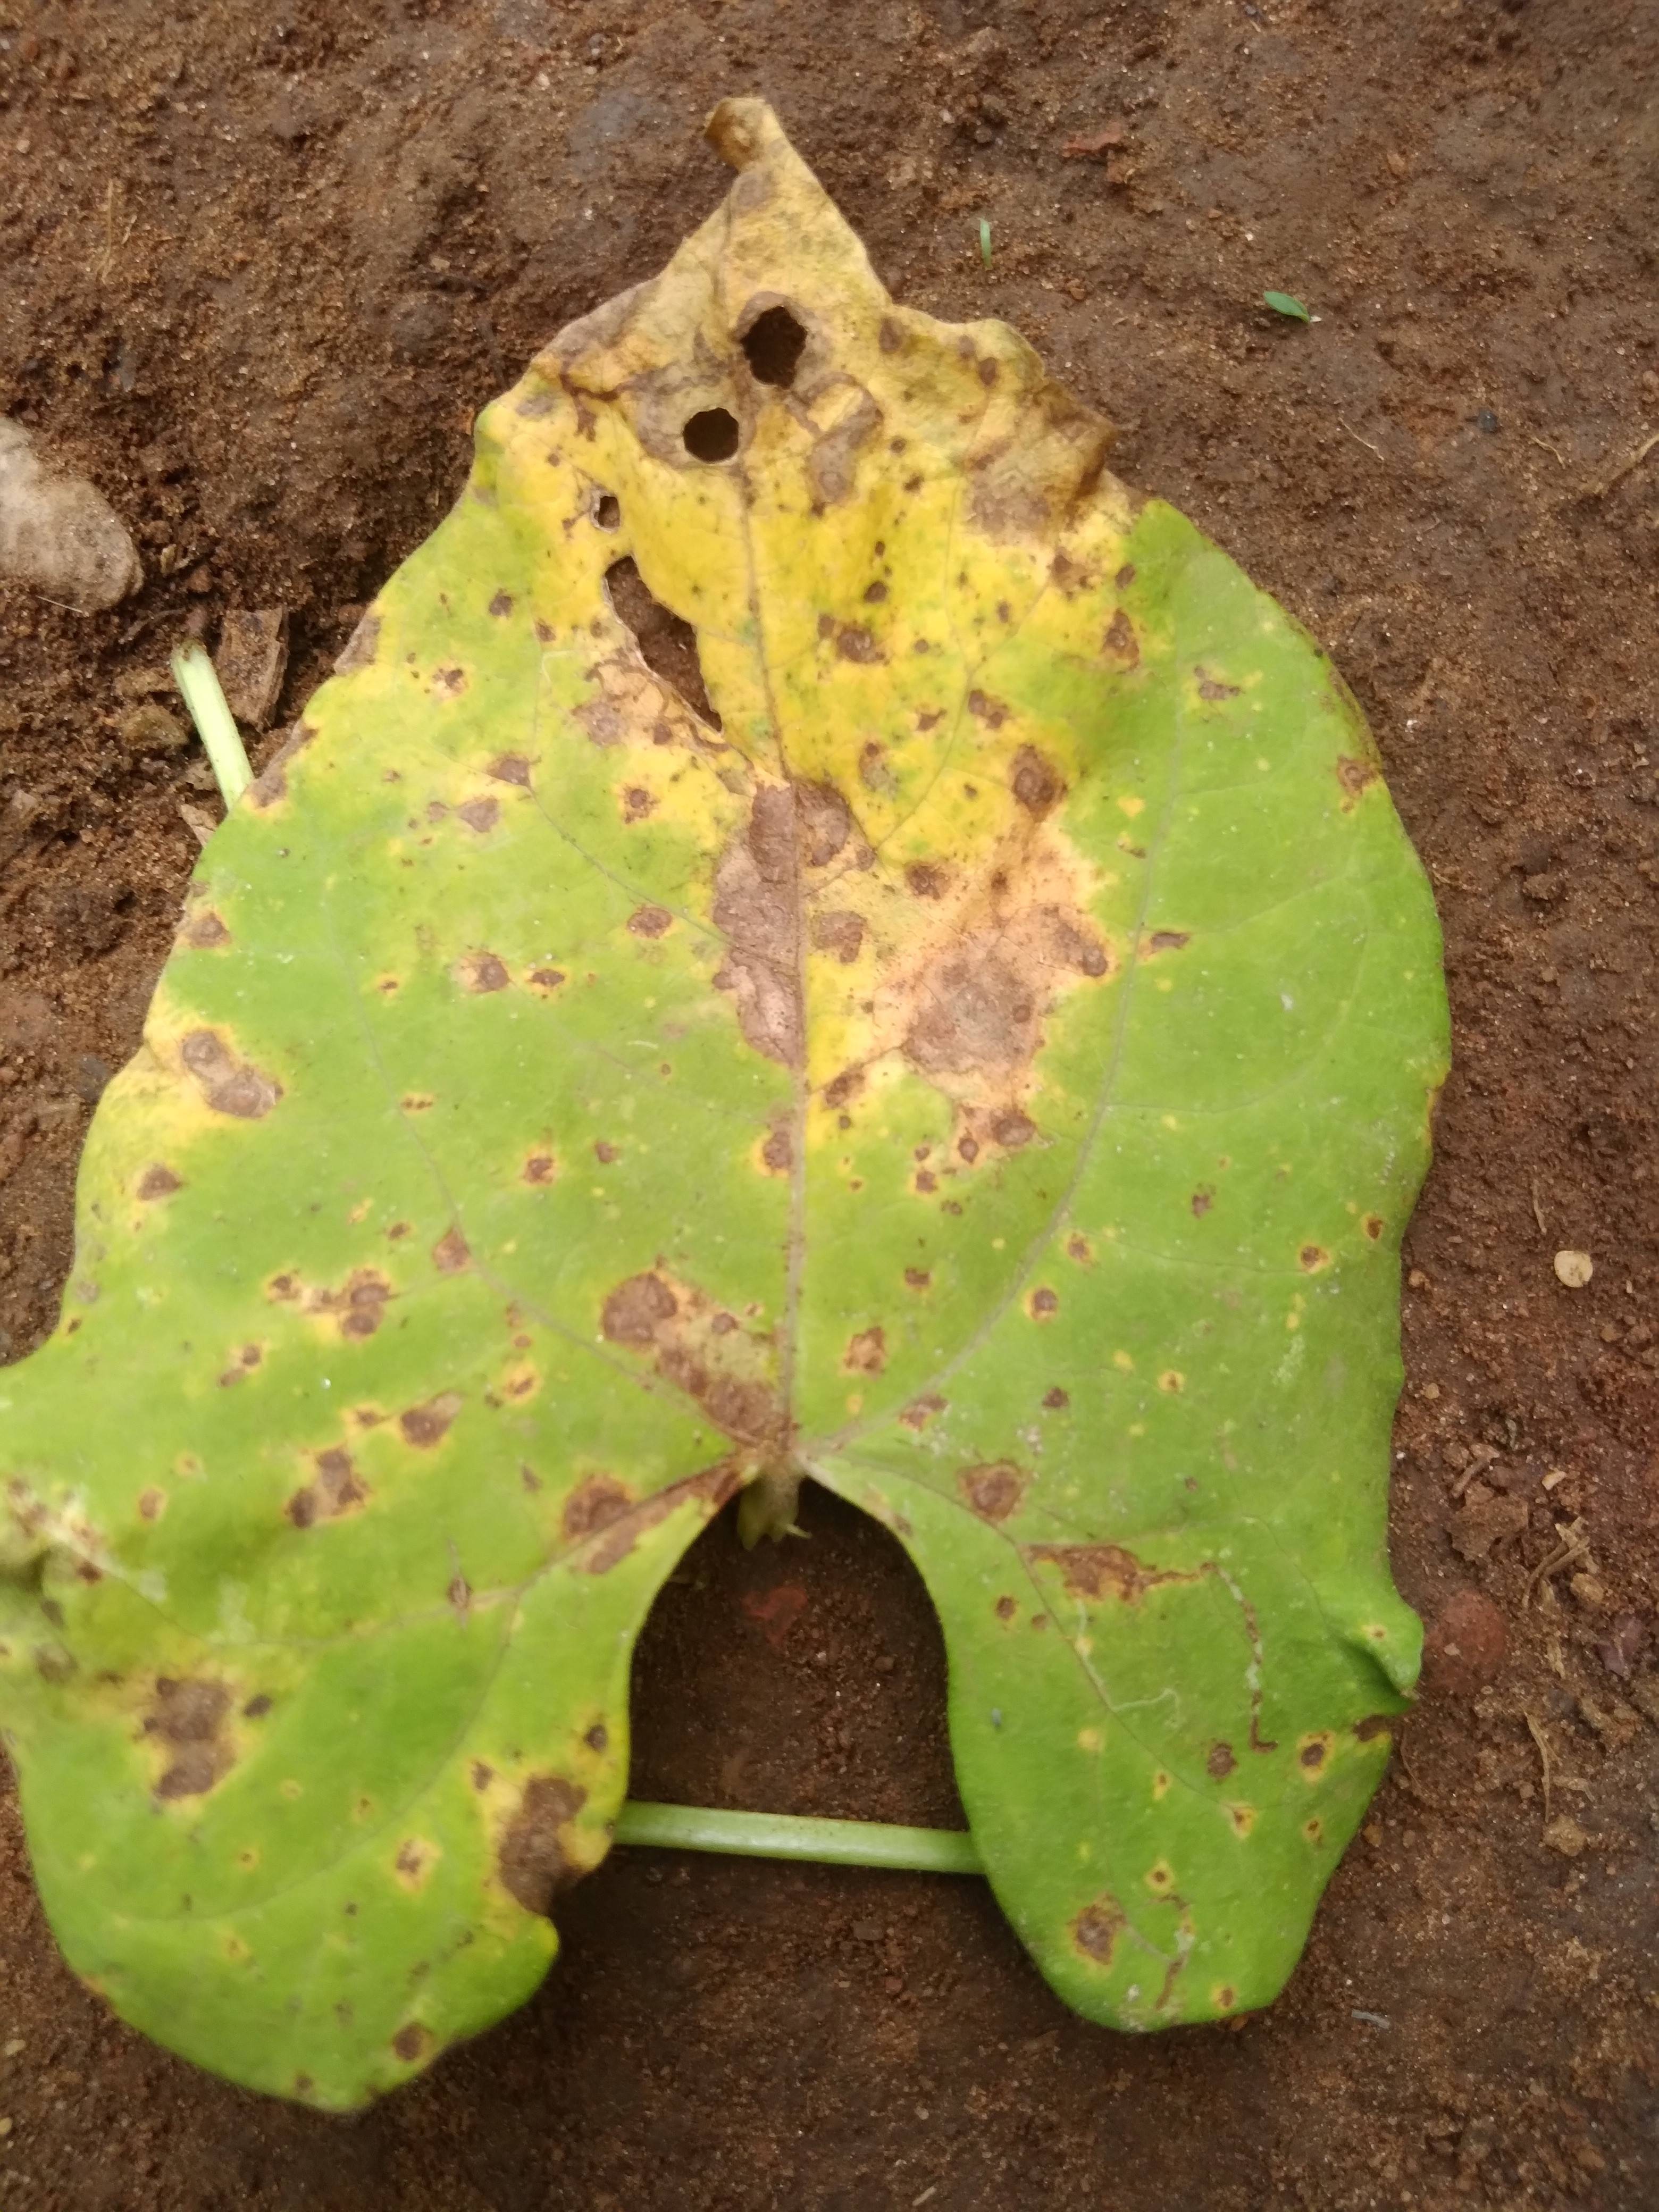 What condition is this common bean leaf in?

rust
